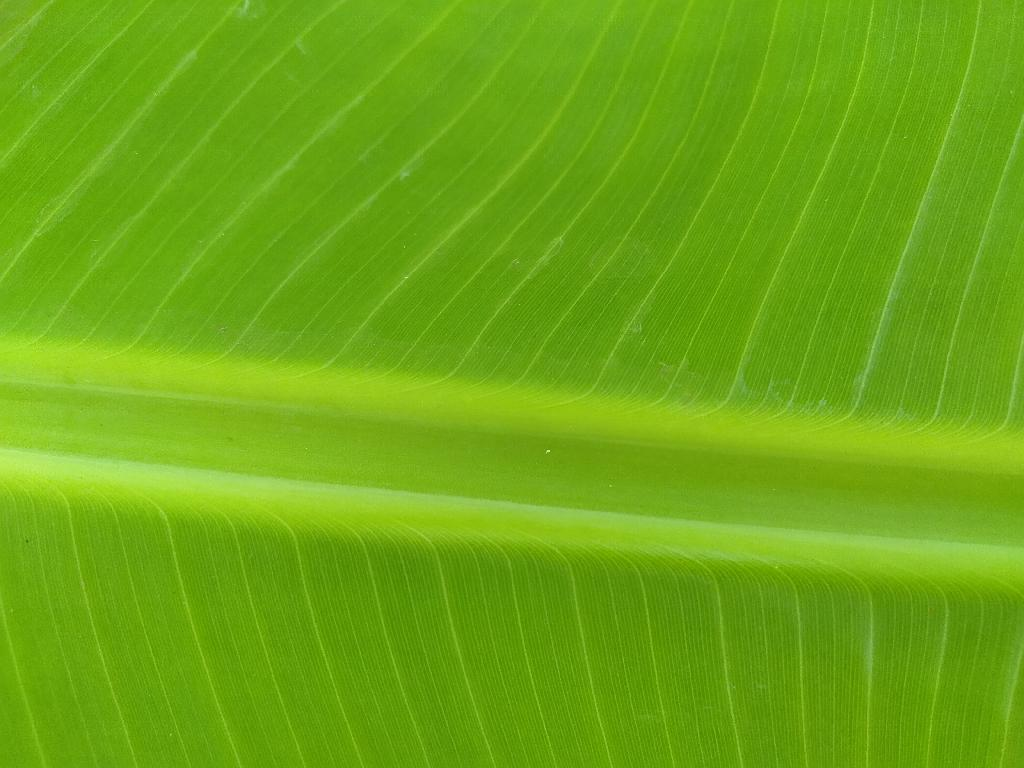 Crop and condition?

banana, healthy
